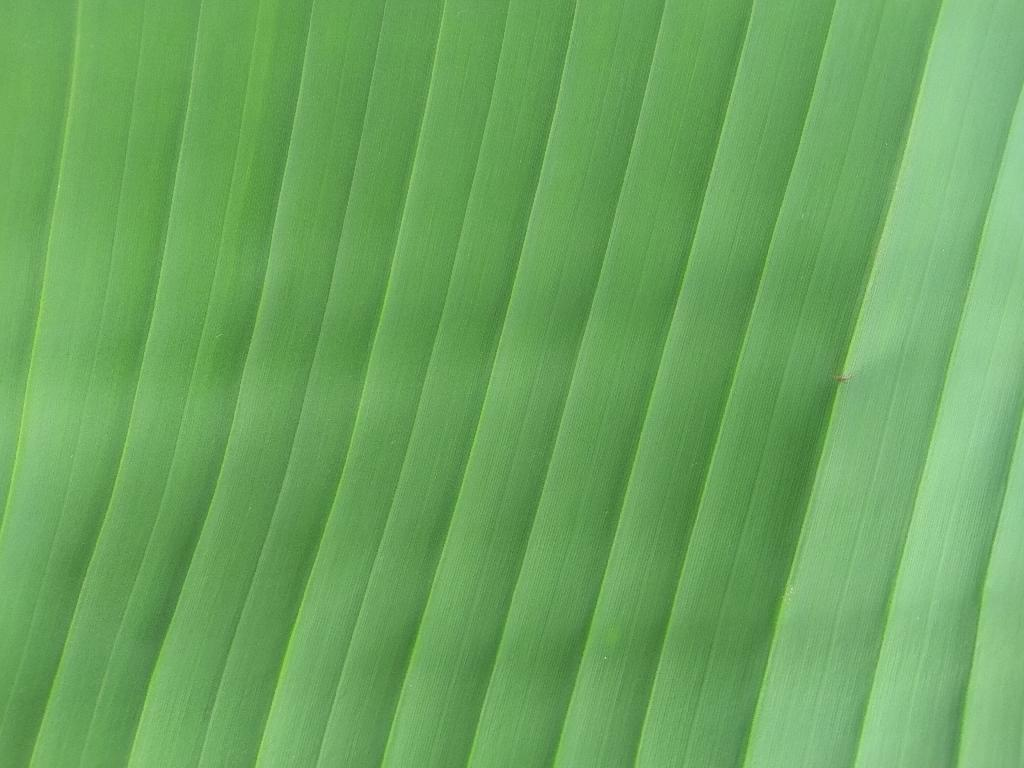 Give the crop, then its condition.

banana, healthy
